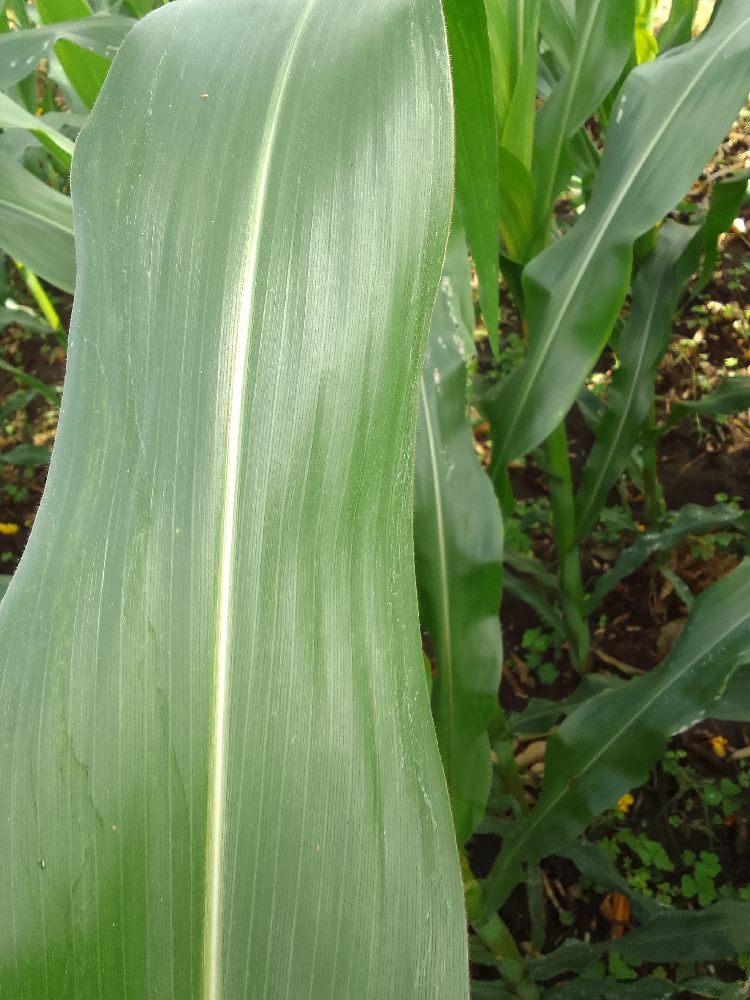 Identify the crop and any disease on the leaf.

maize, healthy
